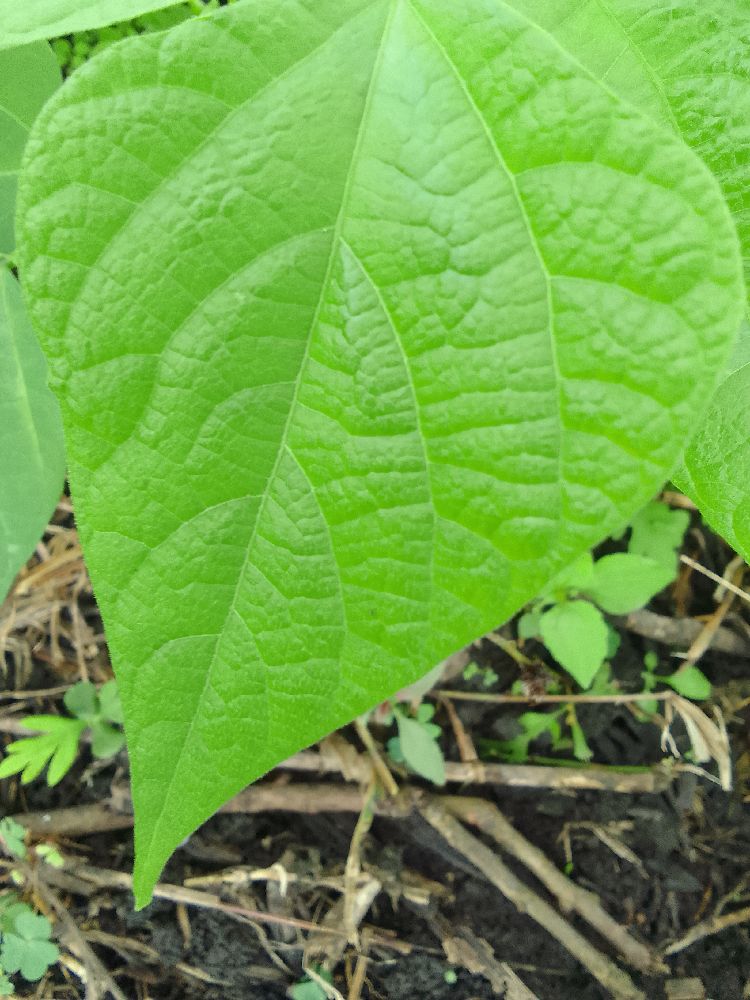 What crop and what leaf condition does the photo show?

common bean, healthy
